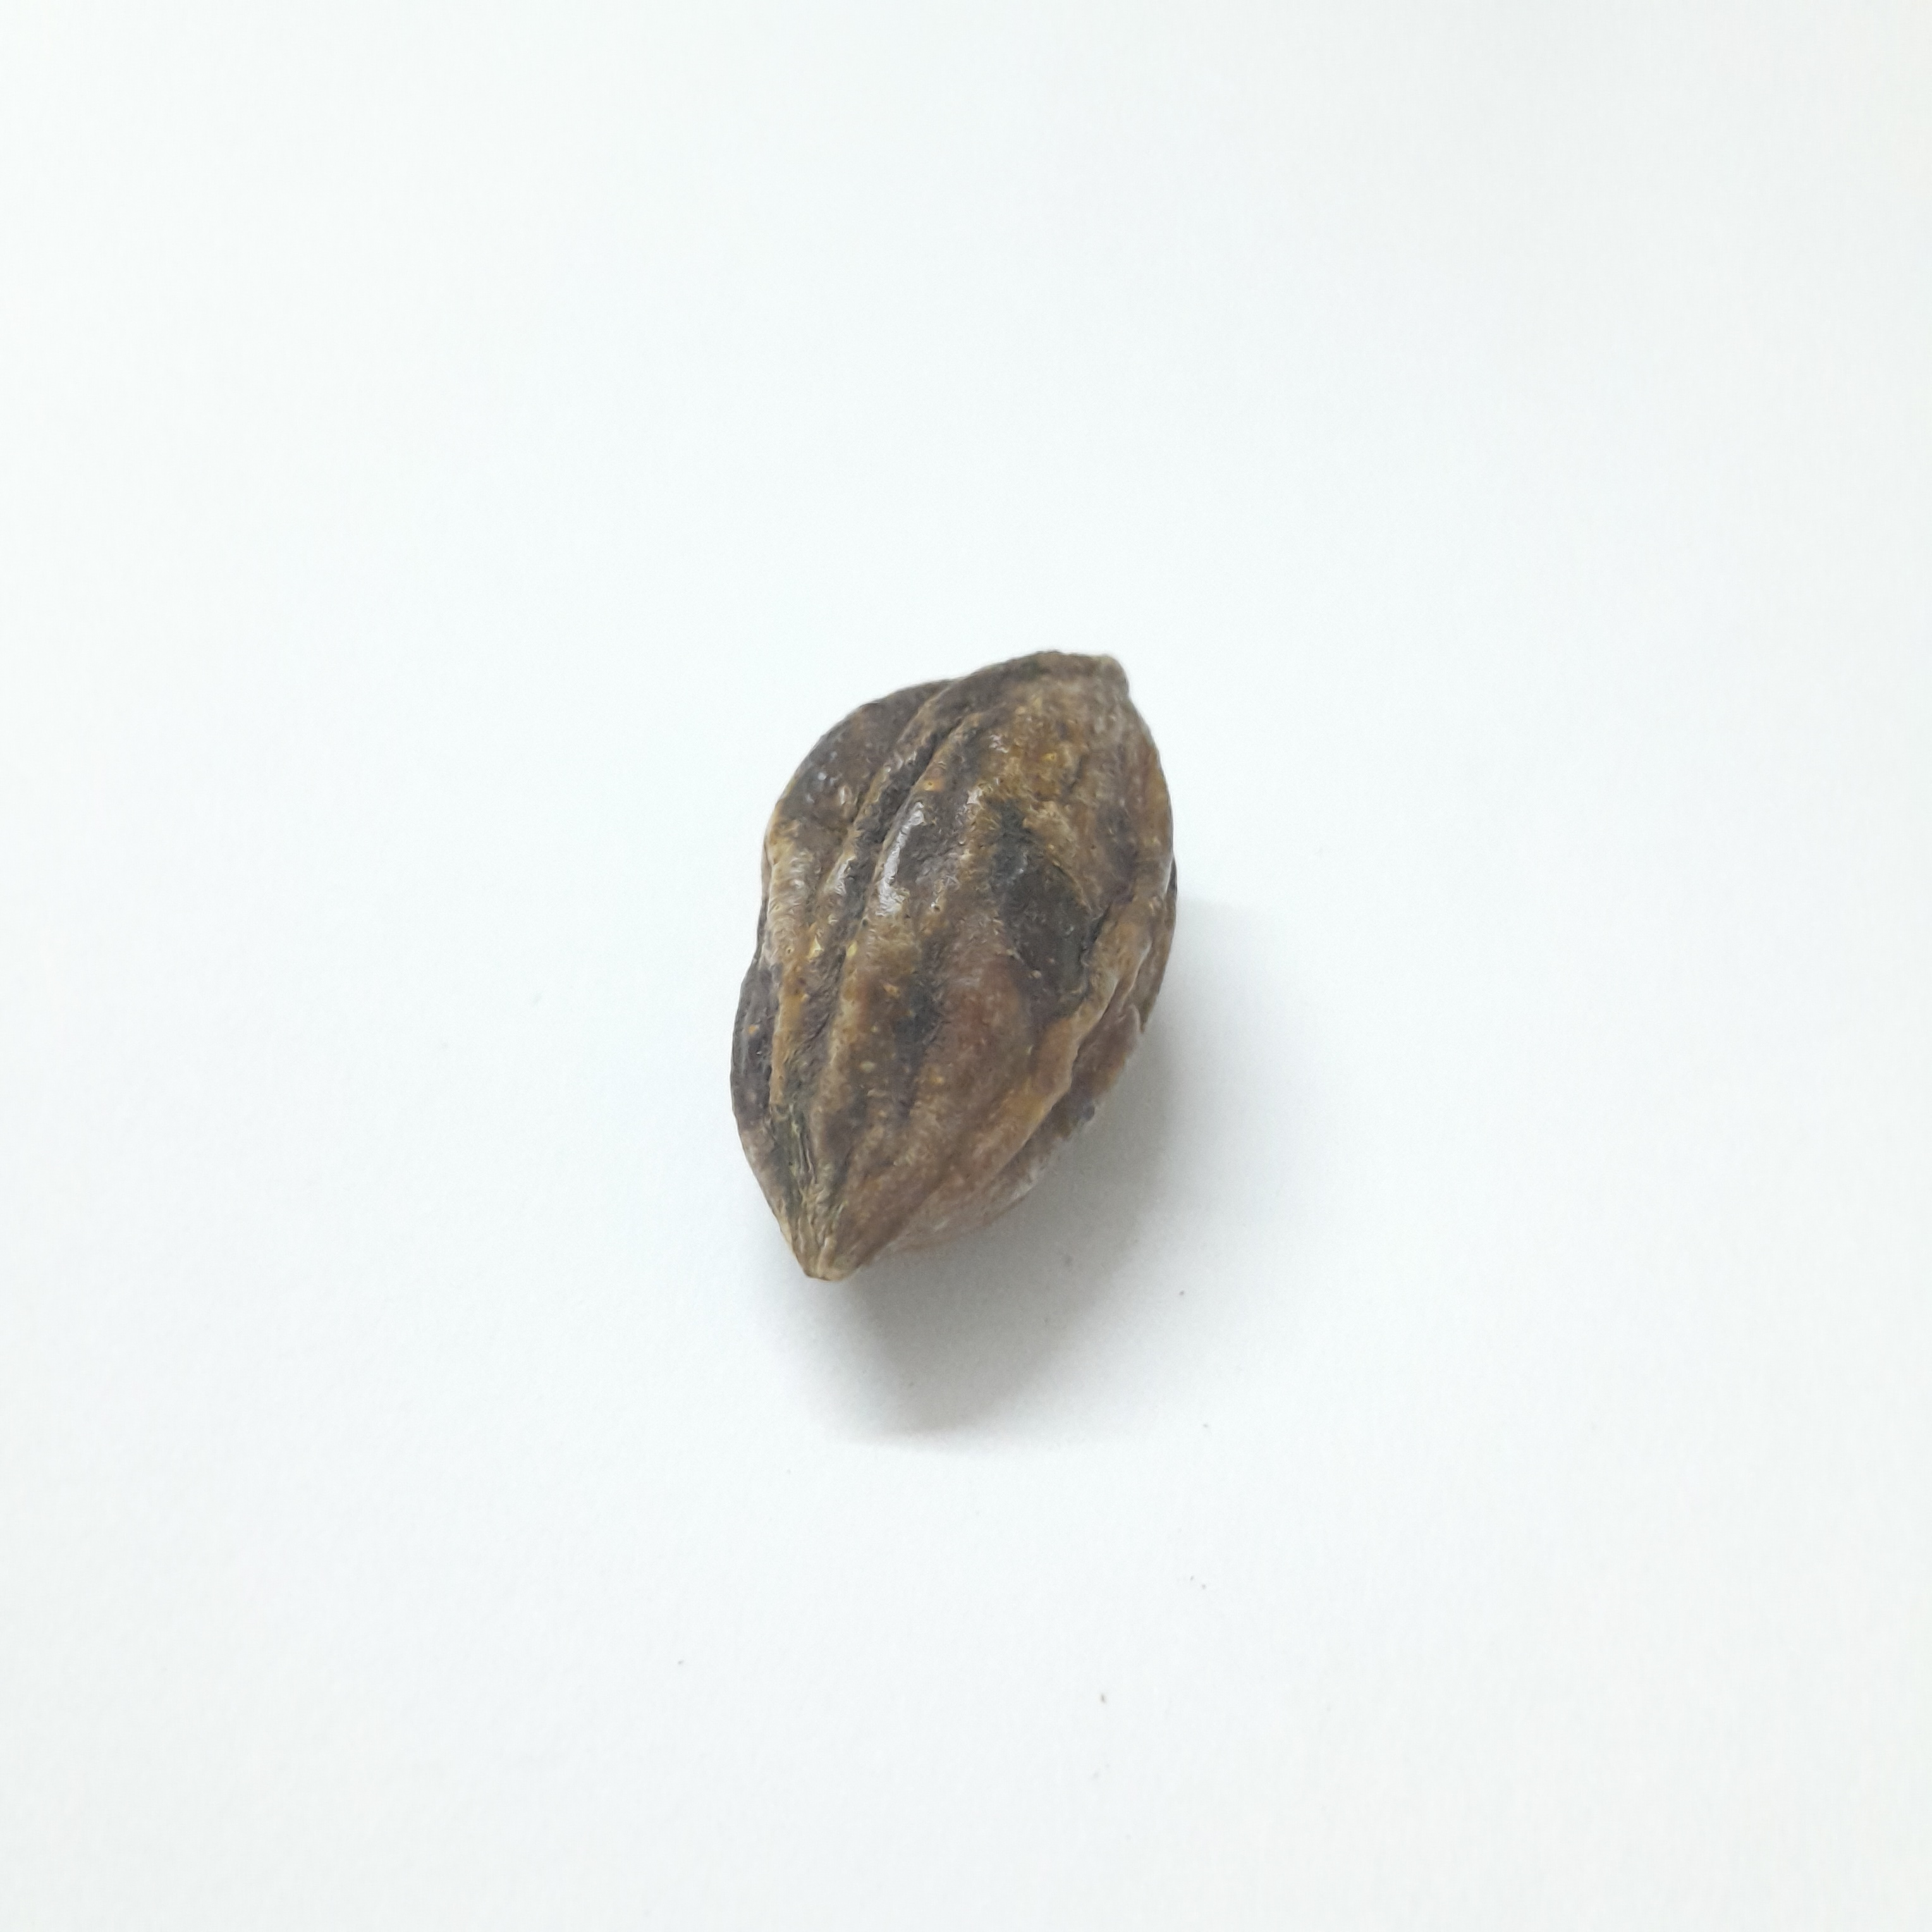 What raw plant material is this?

hirdaa
